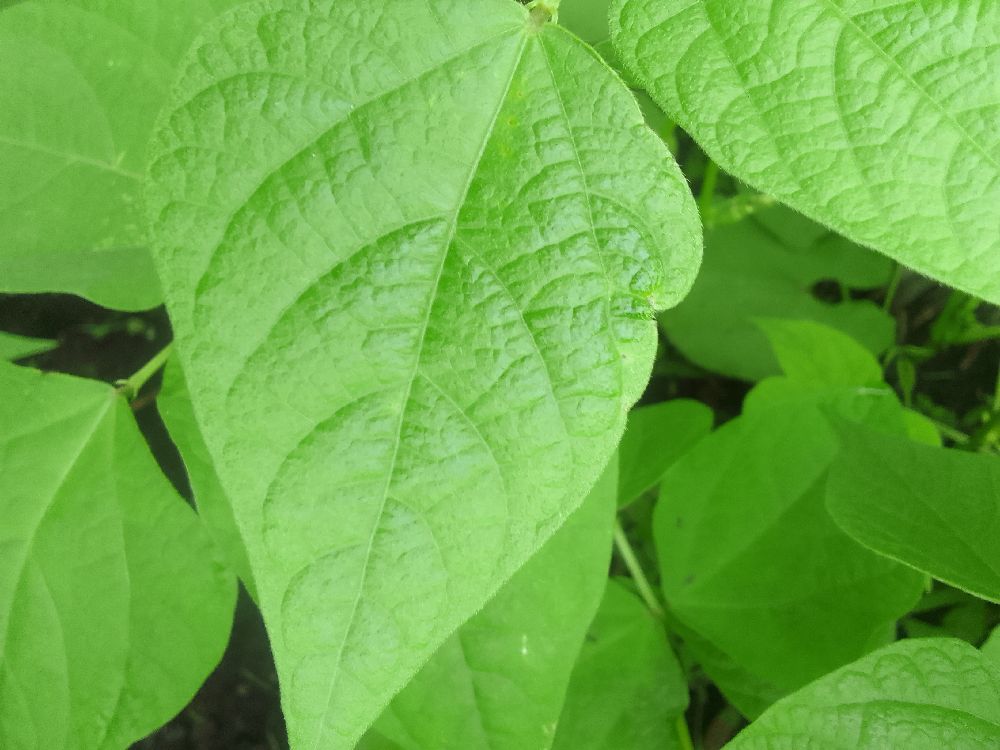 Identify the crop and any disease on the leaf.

common bean, healthy
